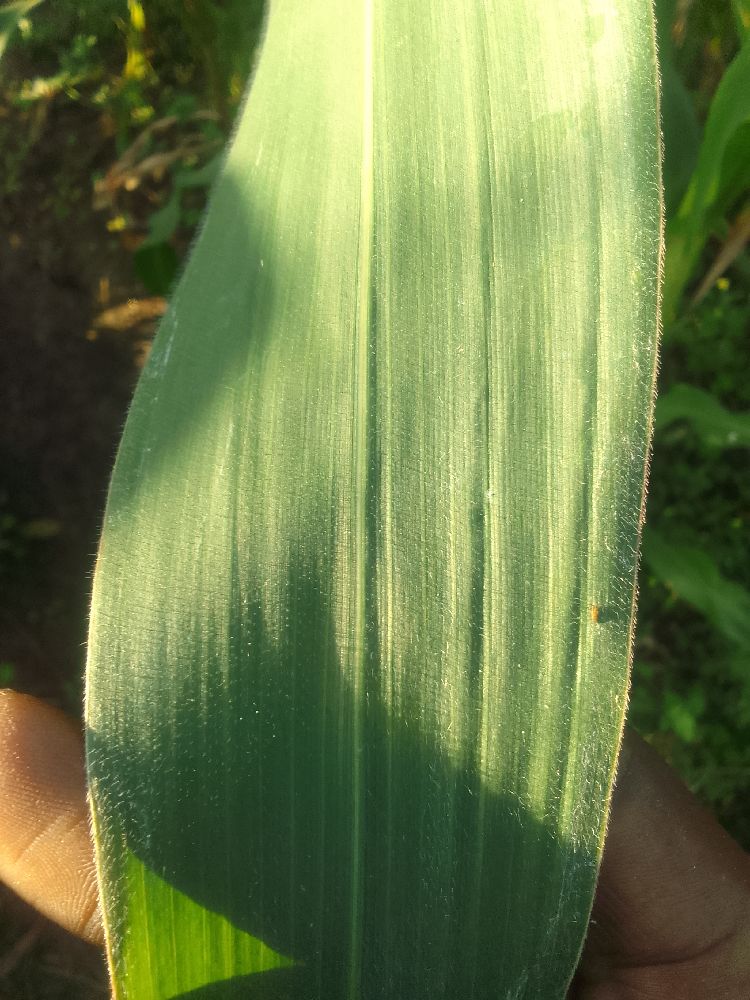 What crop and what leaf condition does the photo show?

maize, healthy
